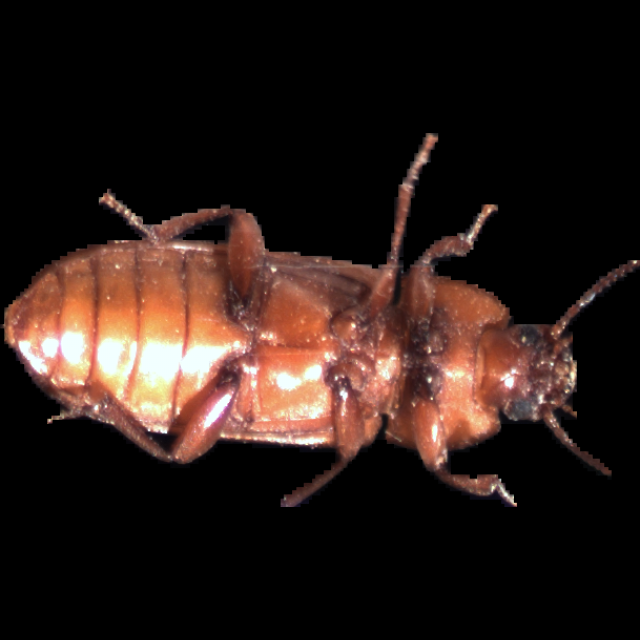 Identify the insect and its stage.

mealworm beetle
